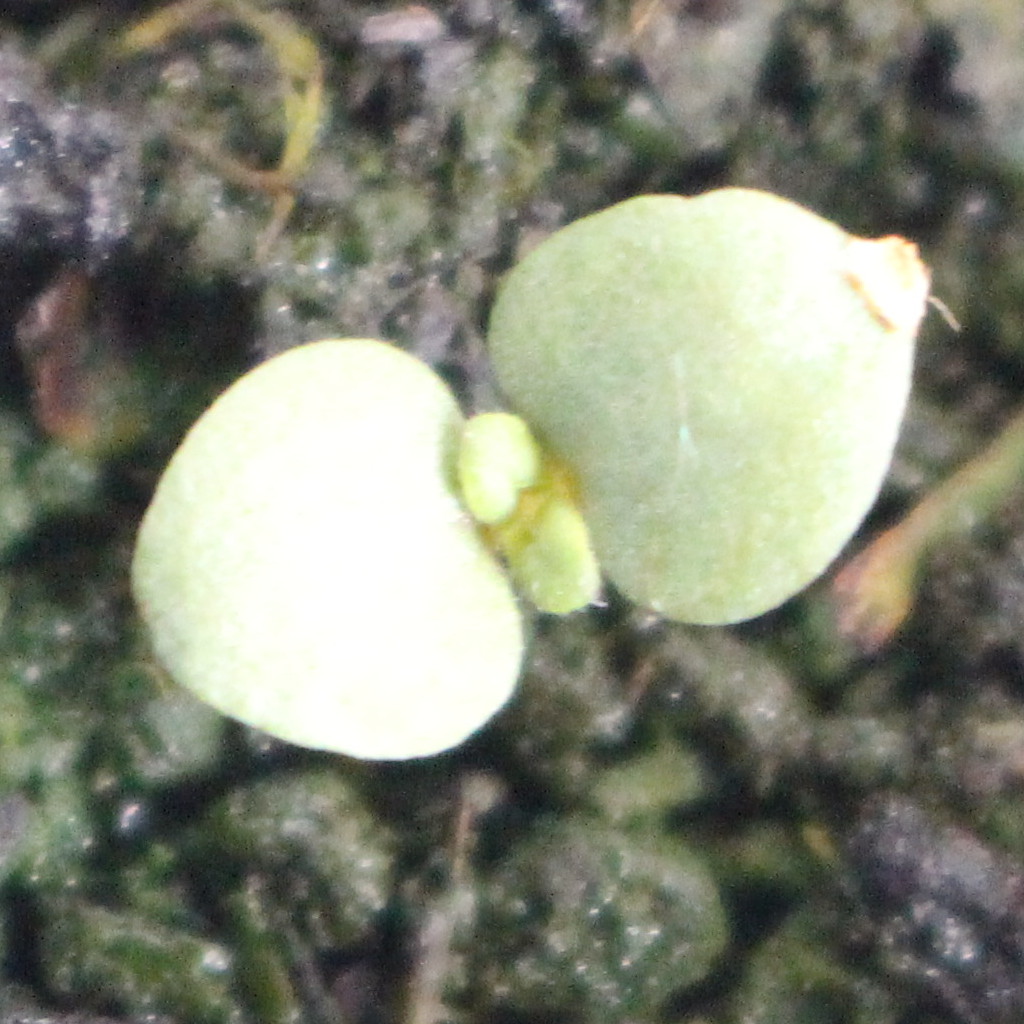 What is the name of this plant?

Veronica persica
